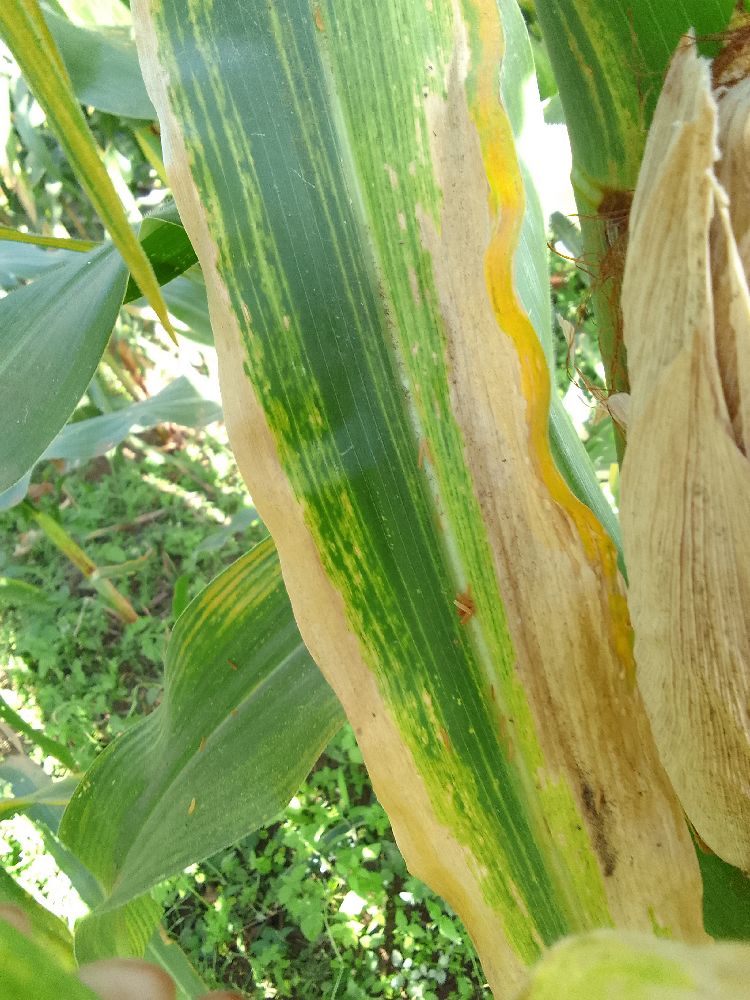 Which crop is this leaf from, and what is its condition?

maize, maize lethal necrosis
